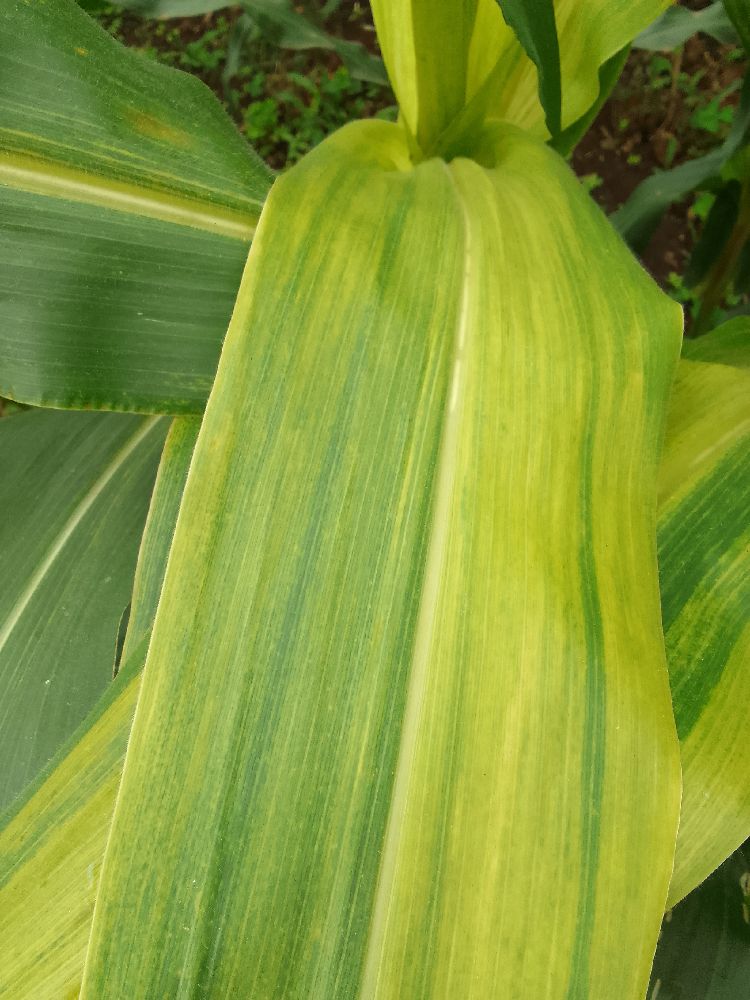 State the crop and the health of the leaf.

maize, maize lethal necrosis
